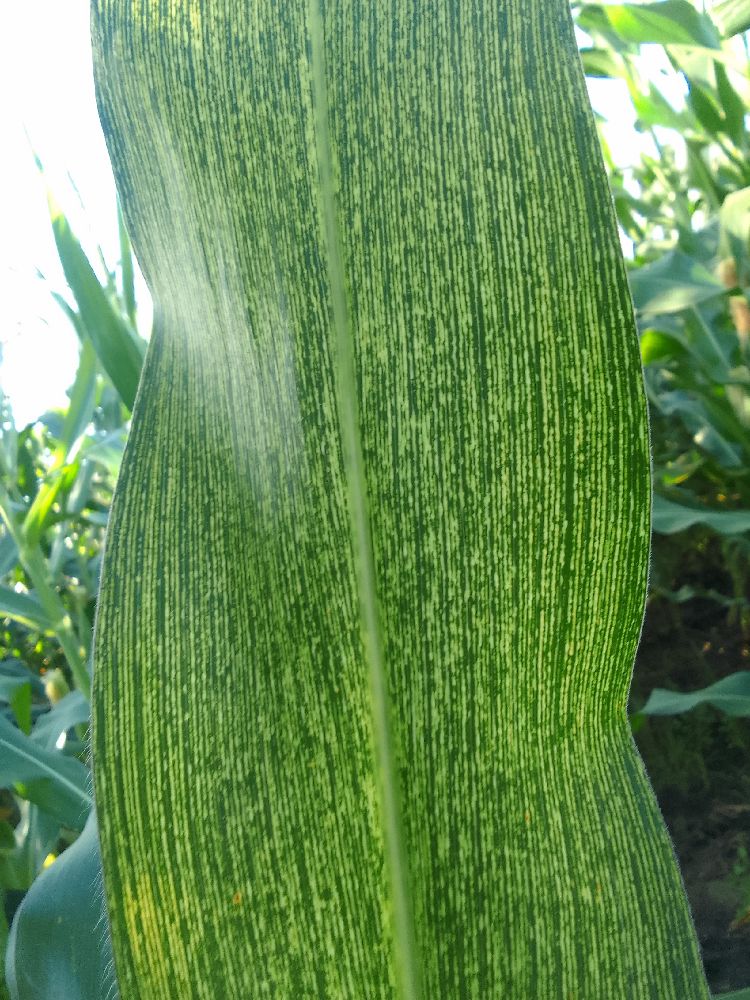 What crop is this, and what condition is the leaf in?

maize, maize streak virus
